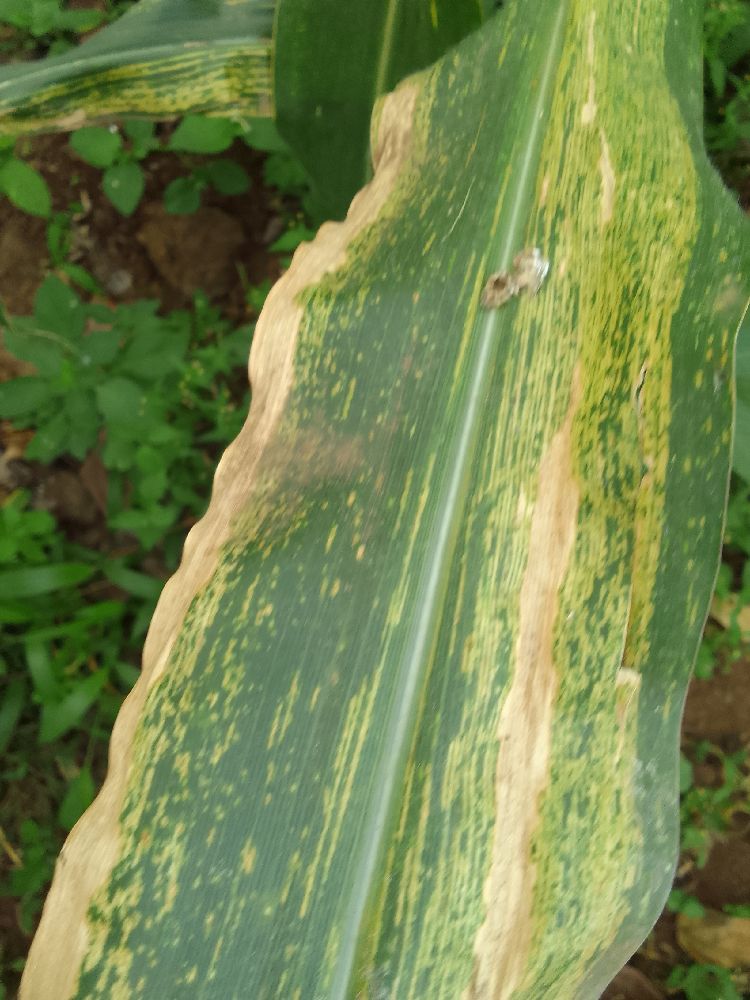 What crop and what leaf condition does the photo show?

maize, maize lethal necrosis
